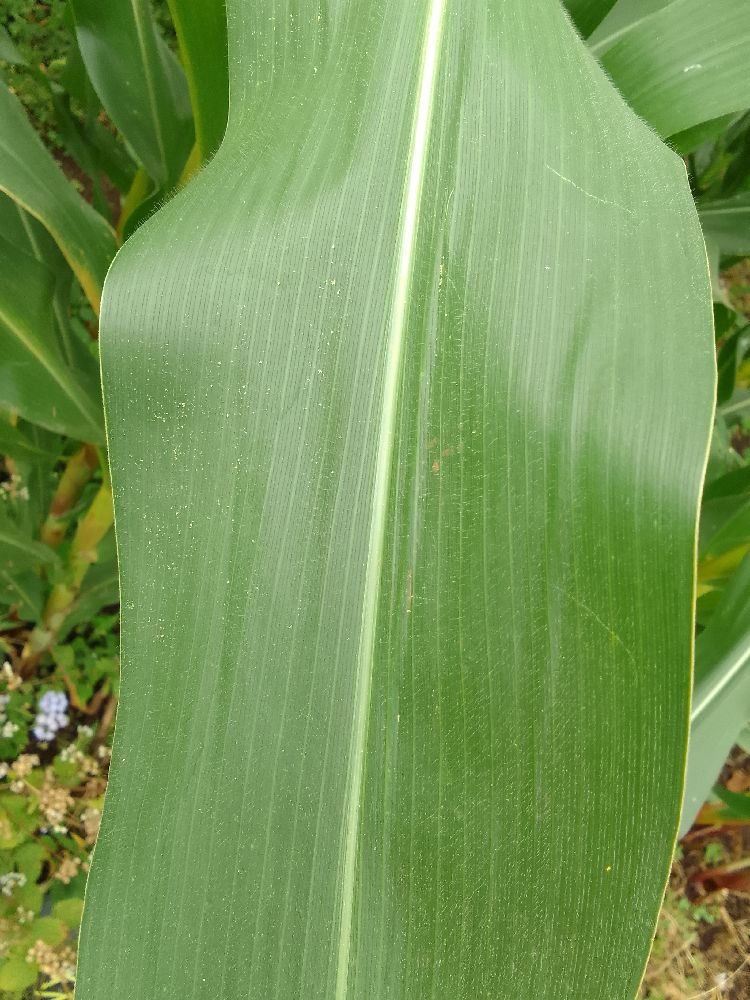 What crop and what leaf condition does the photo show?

maize, healthy
